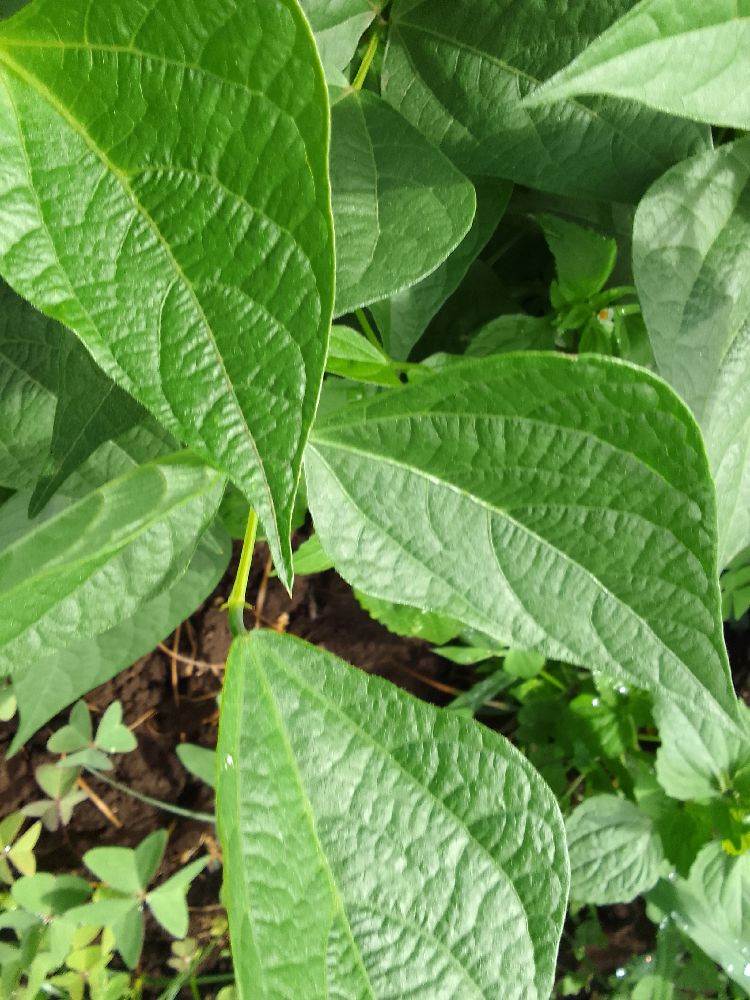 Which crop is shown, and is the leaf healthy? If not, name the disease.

common bean, healthy
